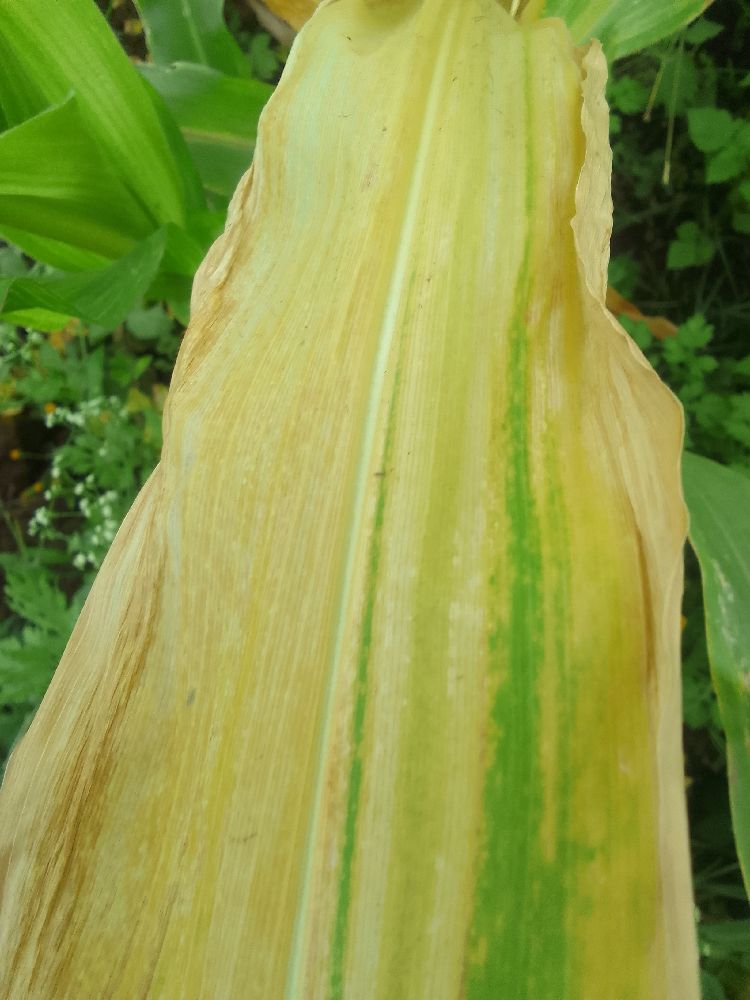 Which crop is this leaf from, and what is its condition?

maize, maize lethal necrosis
